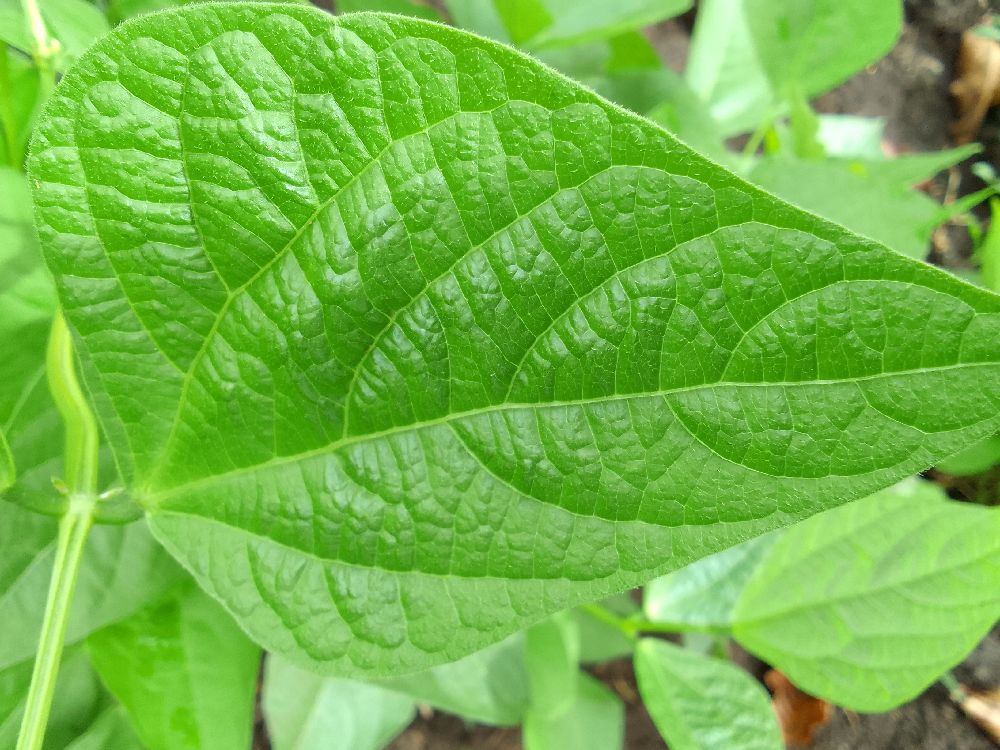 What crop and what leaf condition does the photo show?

common bean, healthy
